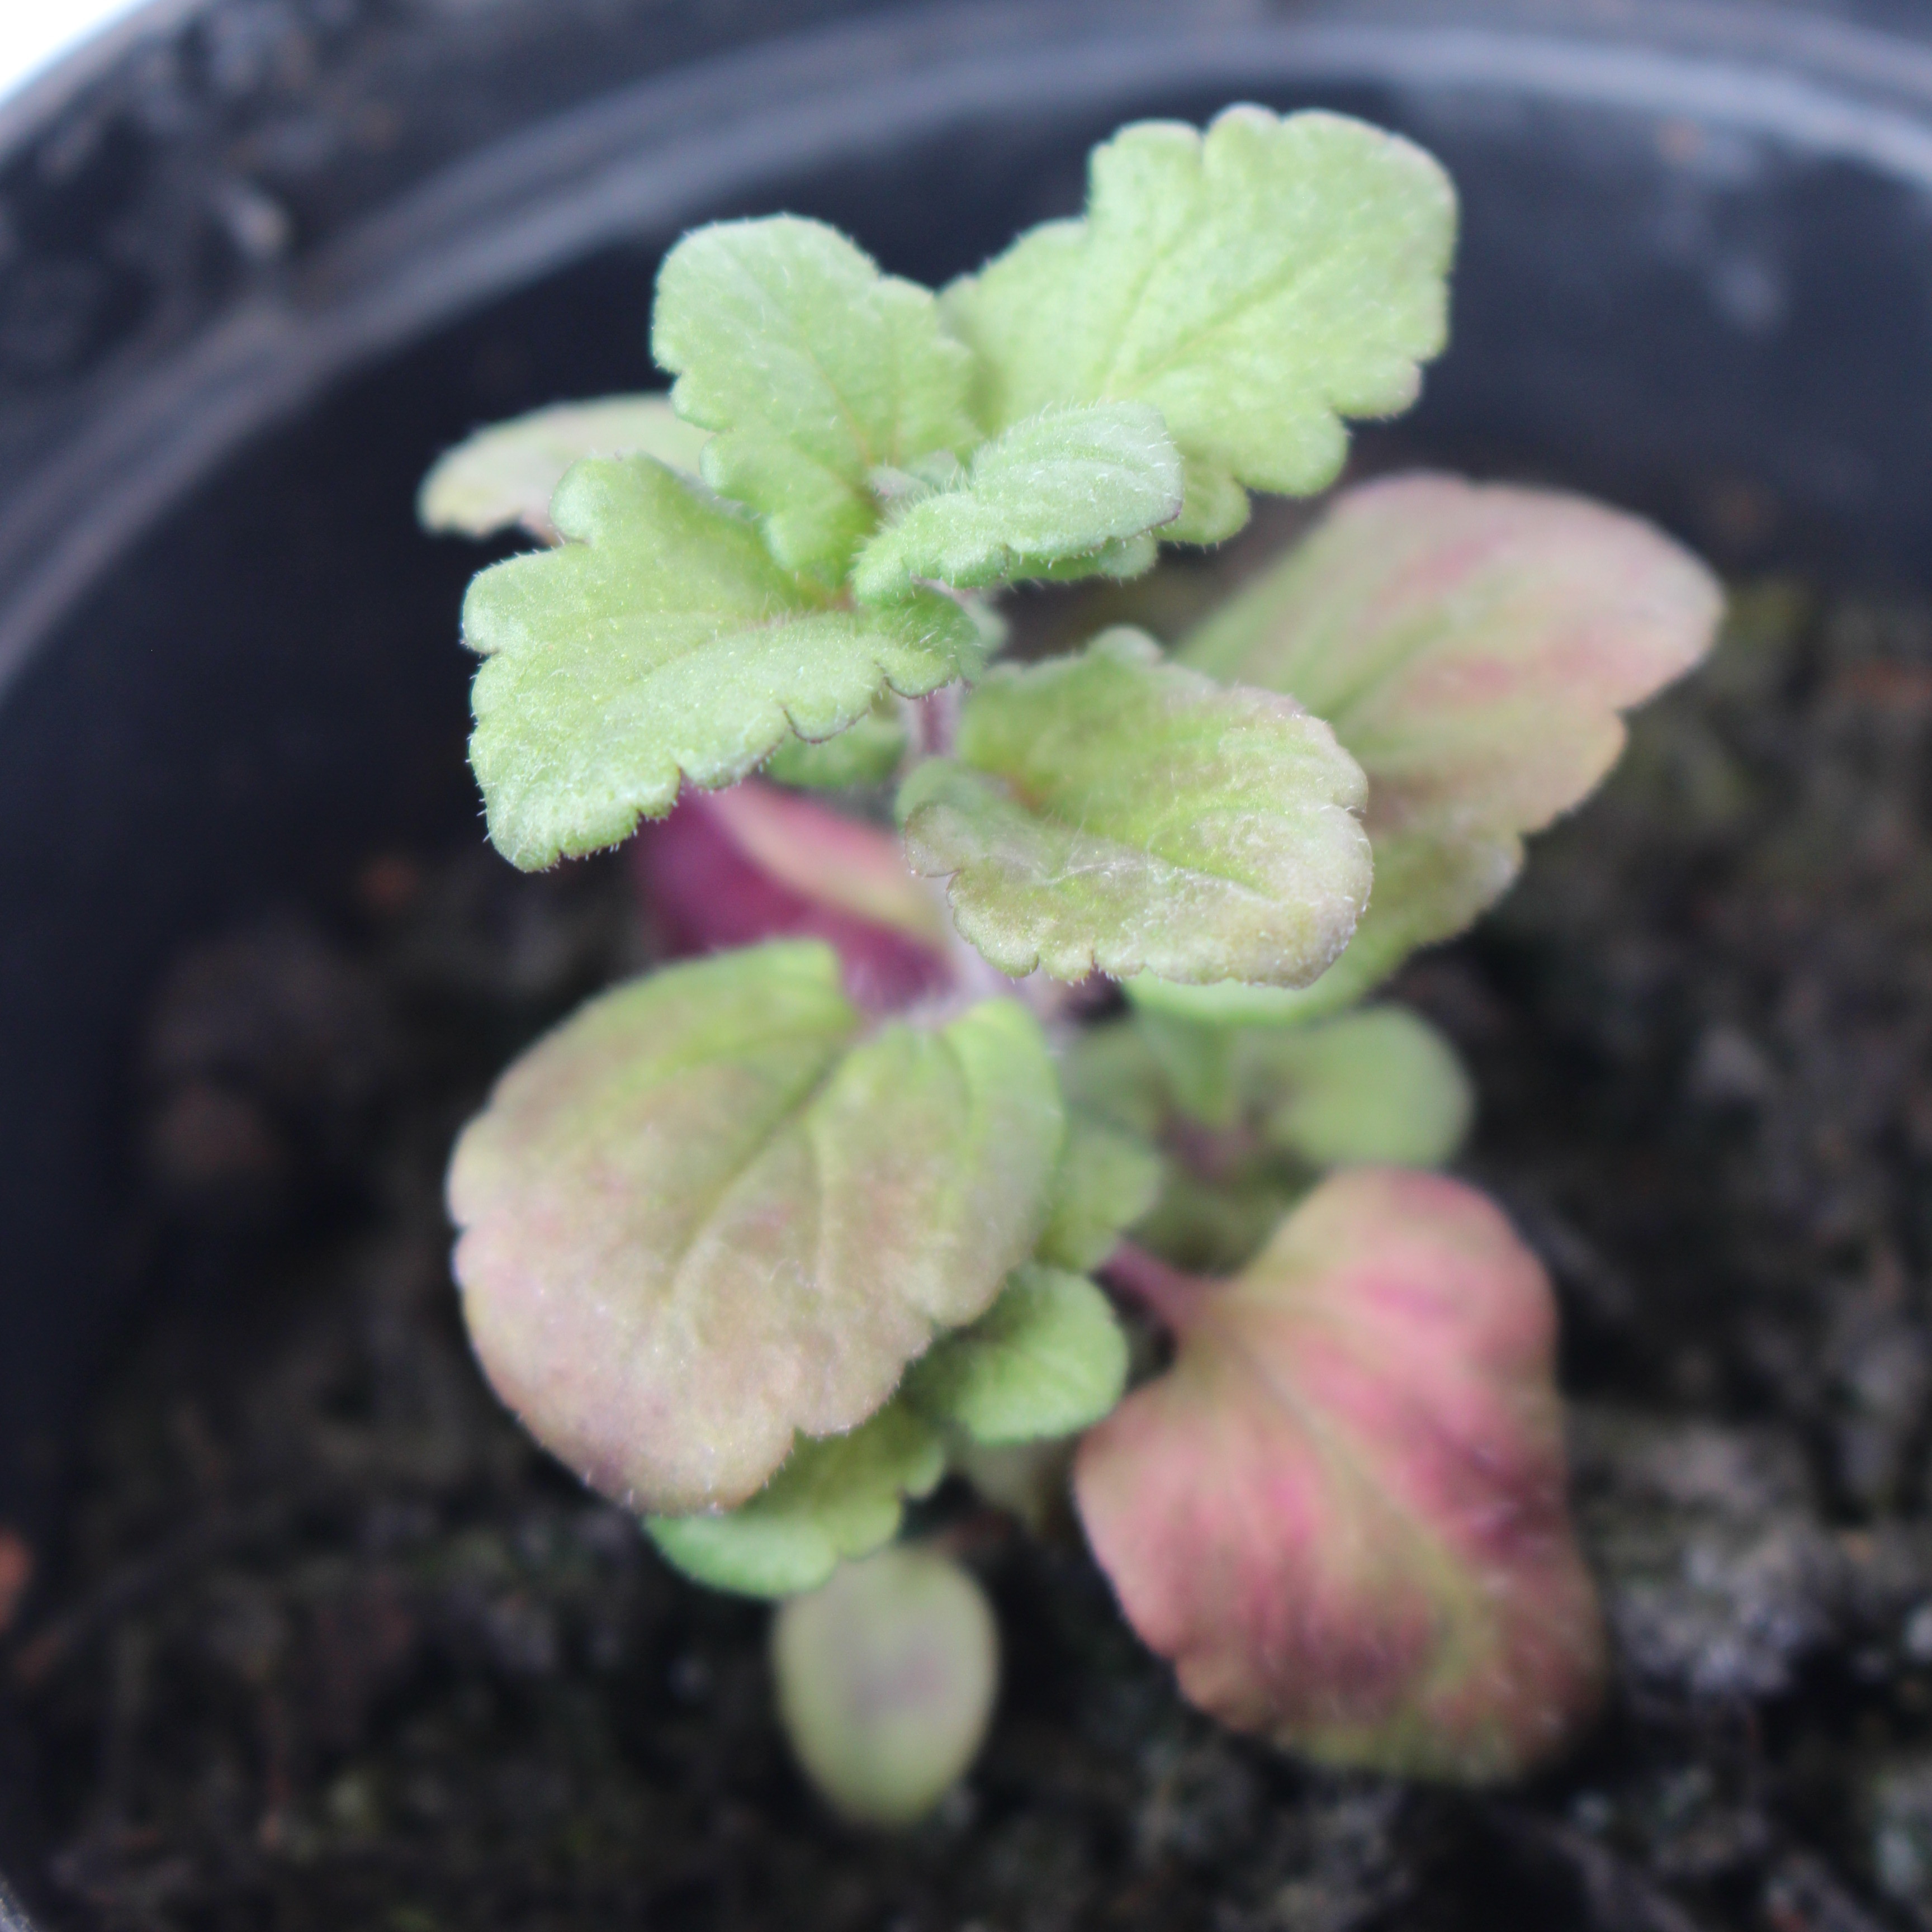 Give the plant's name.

Veronica persica
